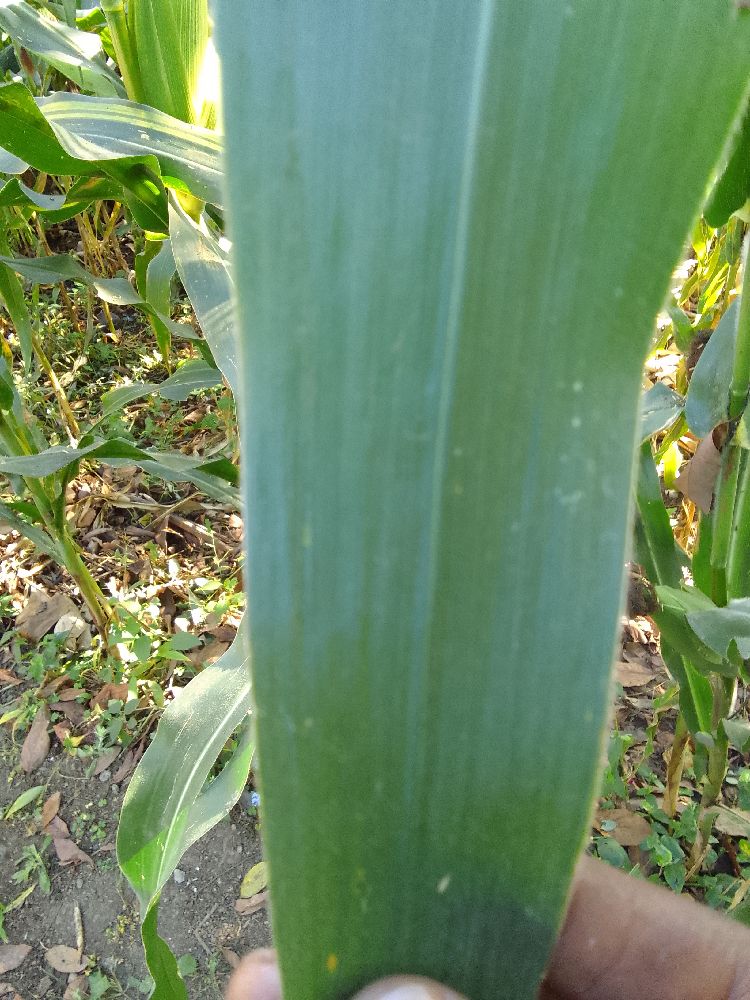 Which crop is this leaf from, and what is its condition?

maize, healthy
